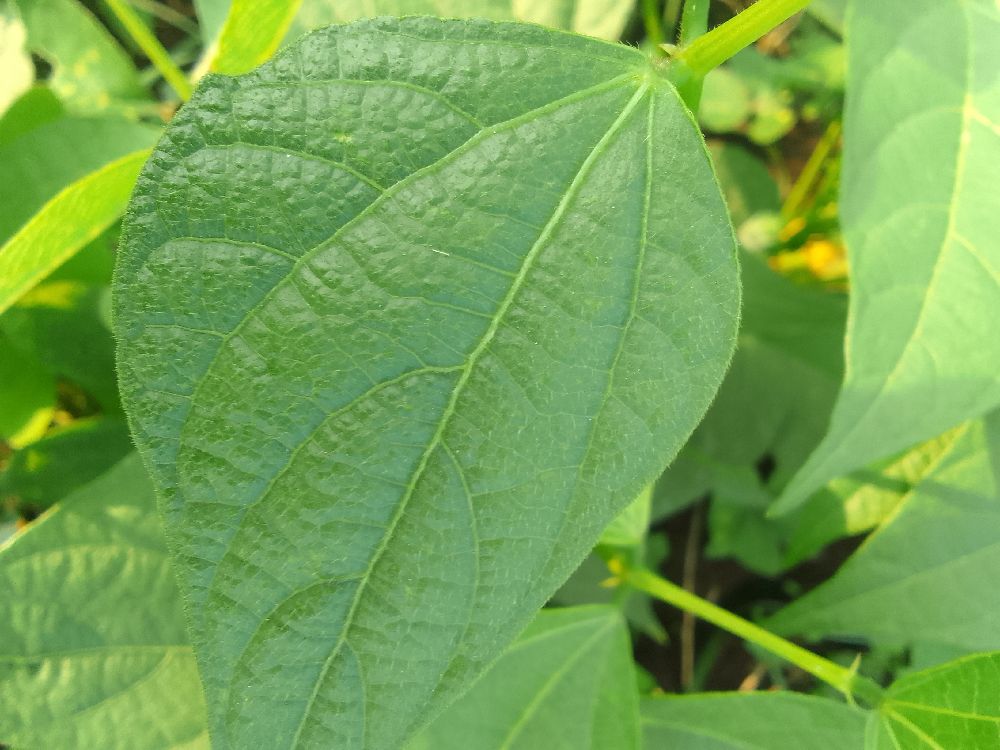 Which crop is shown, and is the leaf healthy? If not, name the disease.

common bean, healthy
